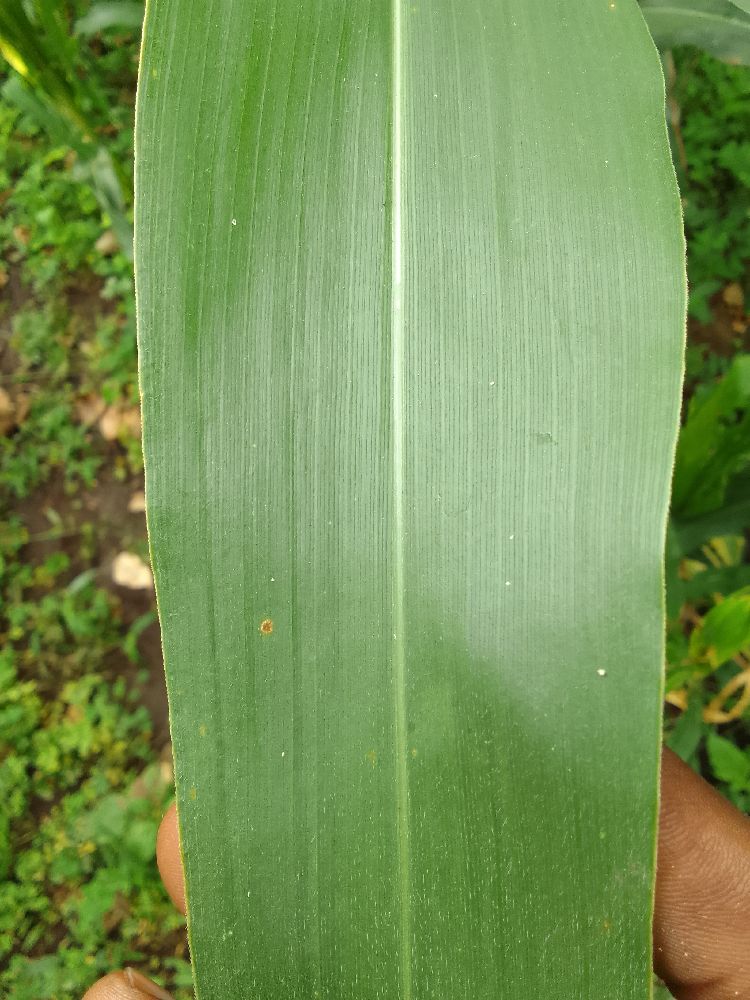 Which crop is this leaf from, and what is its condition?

maize, healthy
